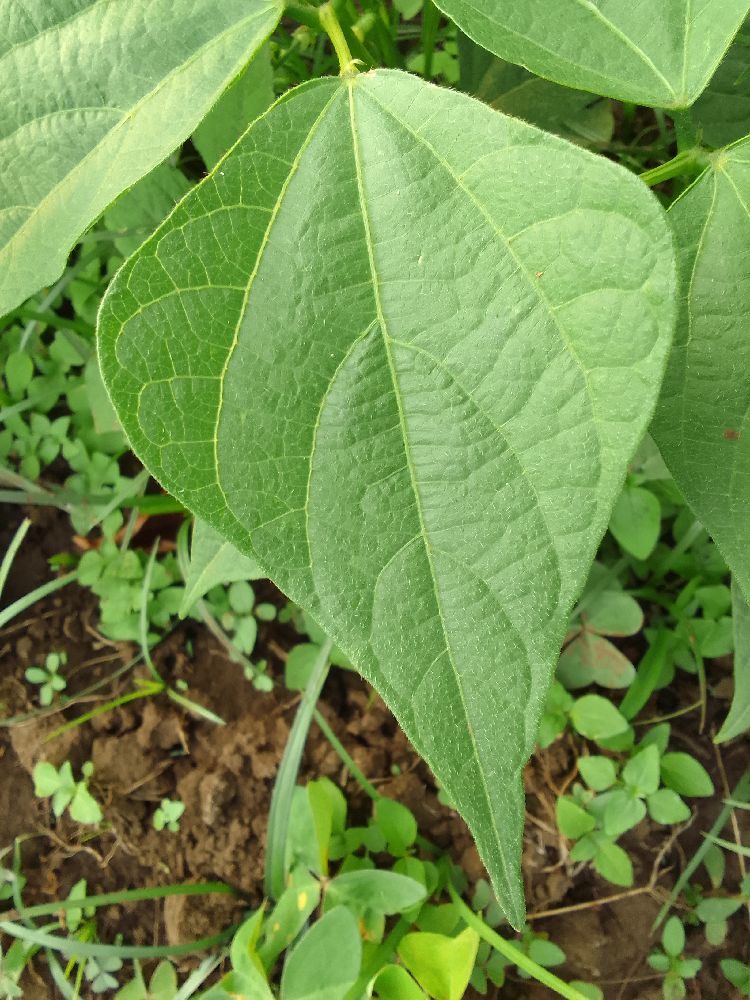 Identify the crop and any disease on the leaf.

maize, healthy
